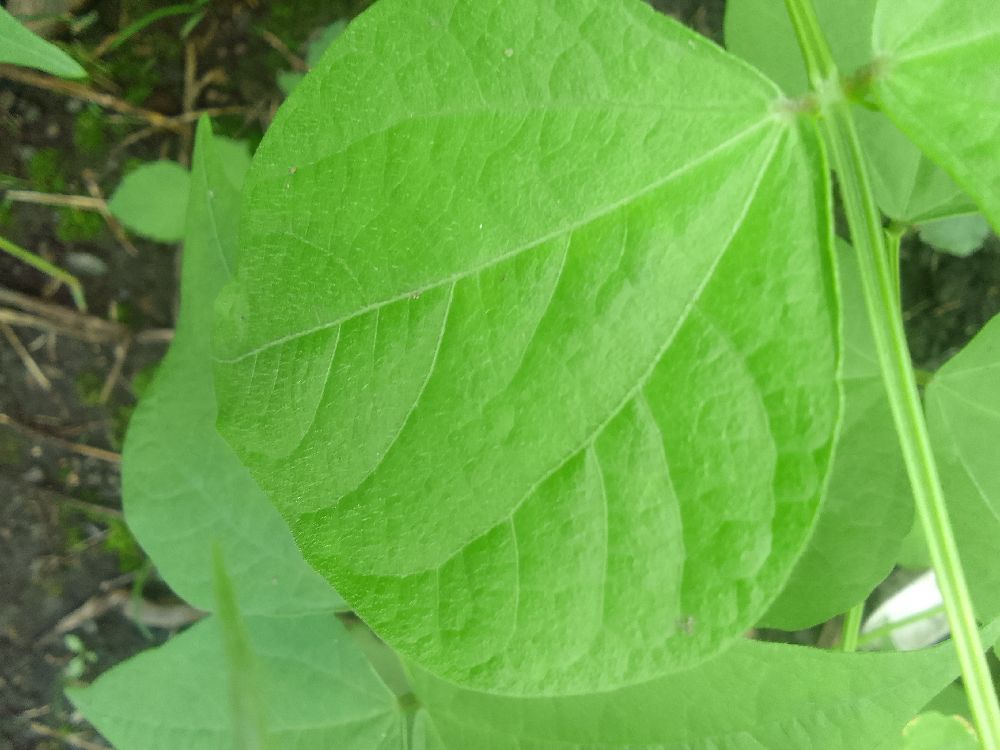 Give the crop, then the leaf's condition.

common bean, healthy
